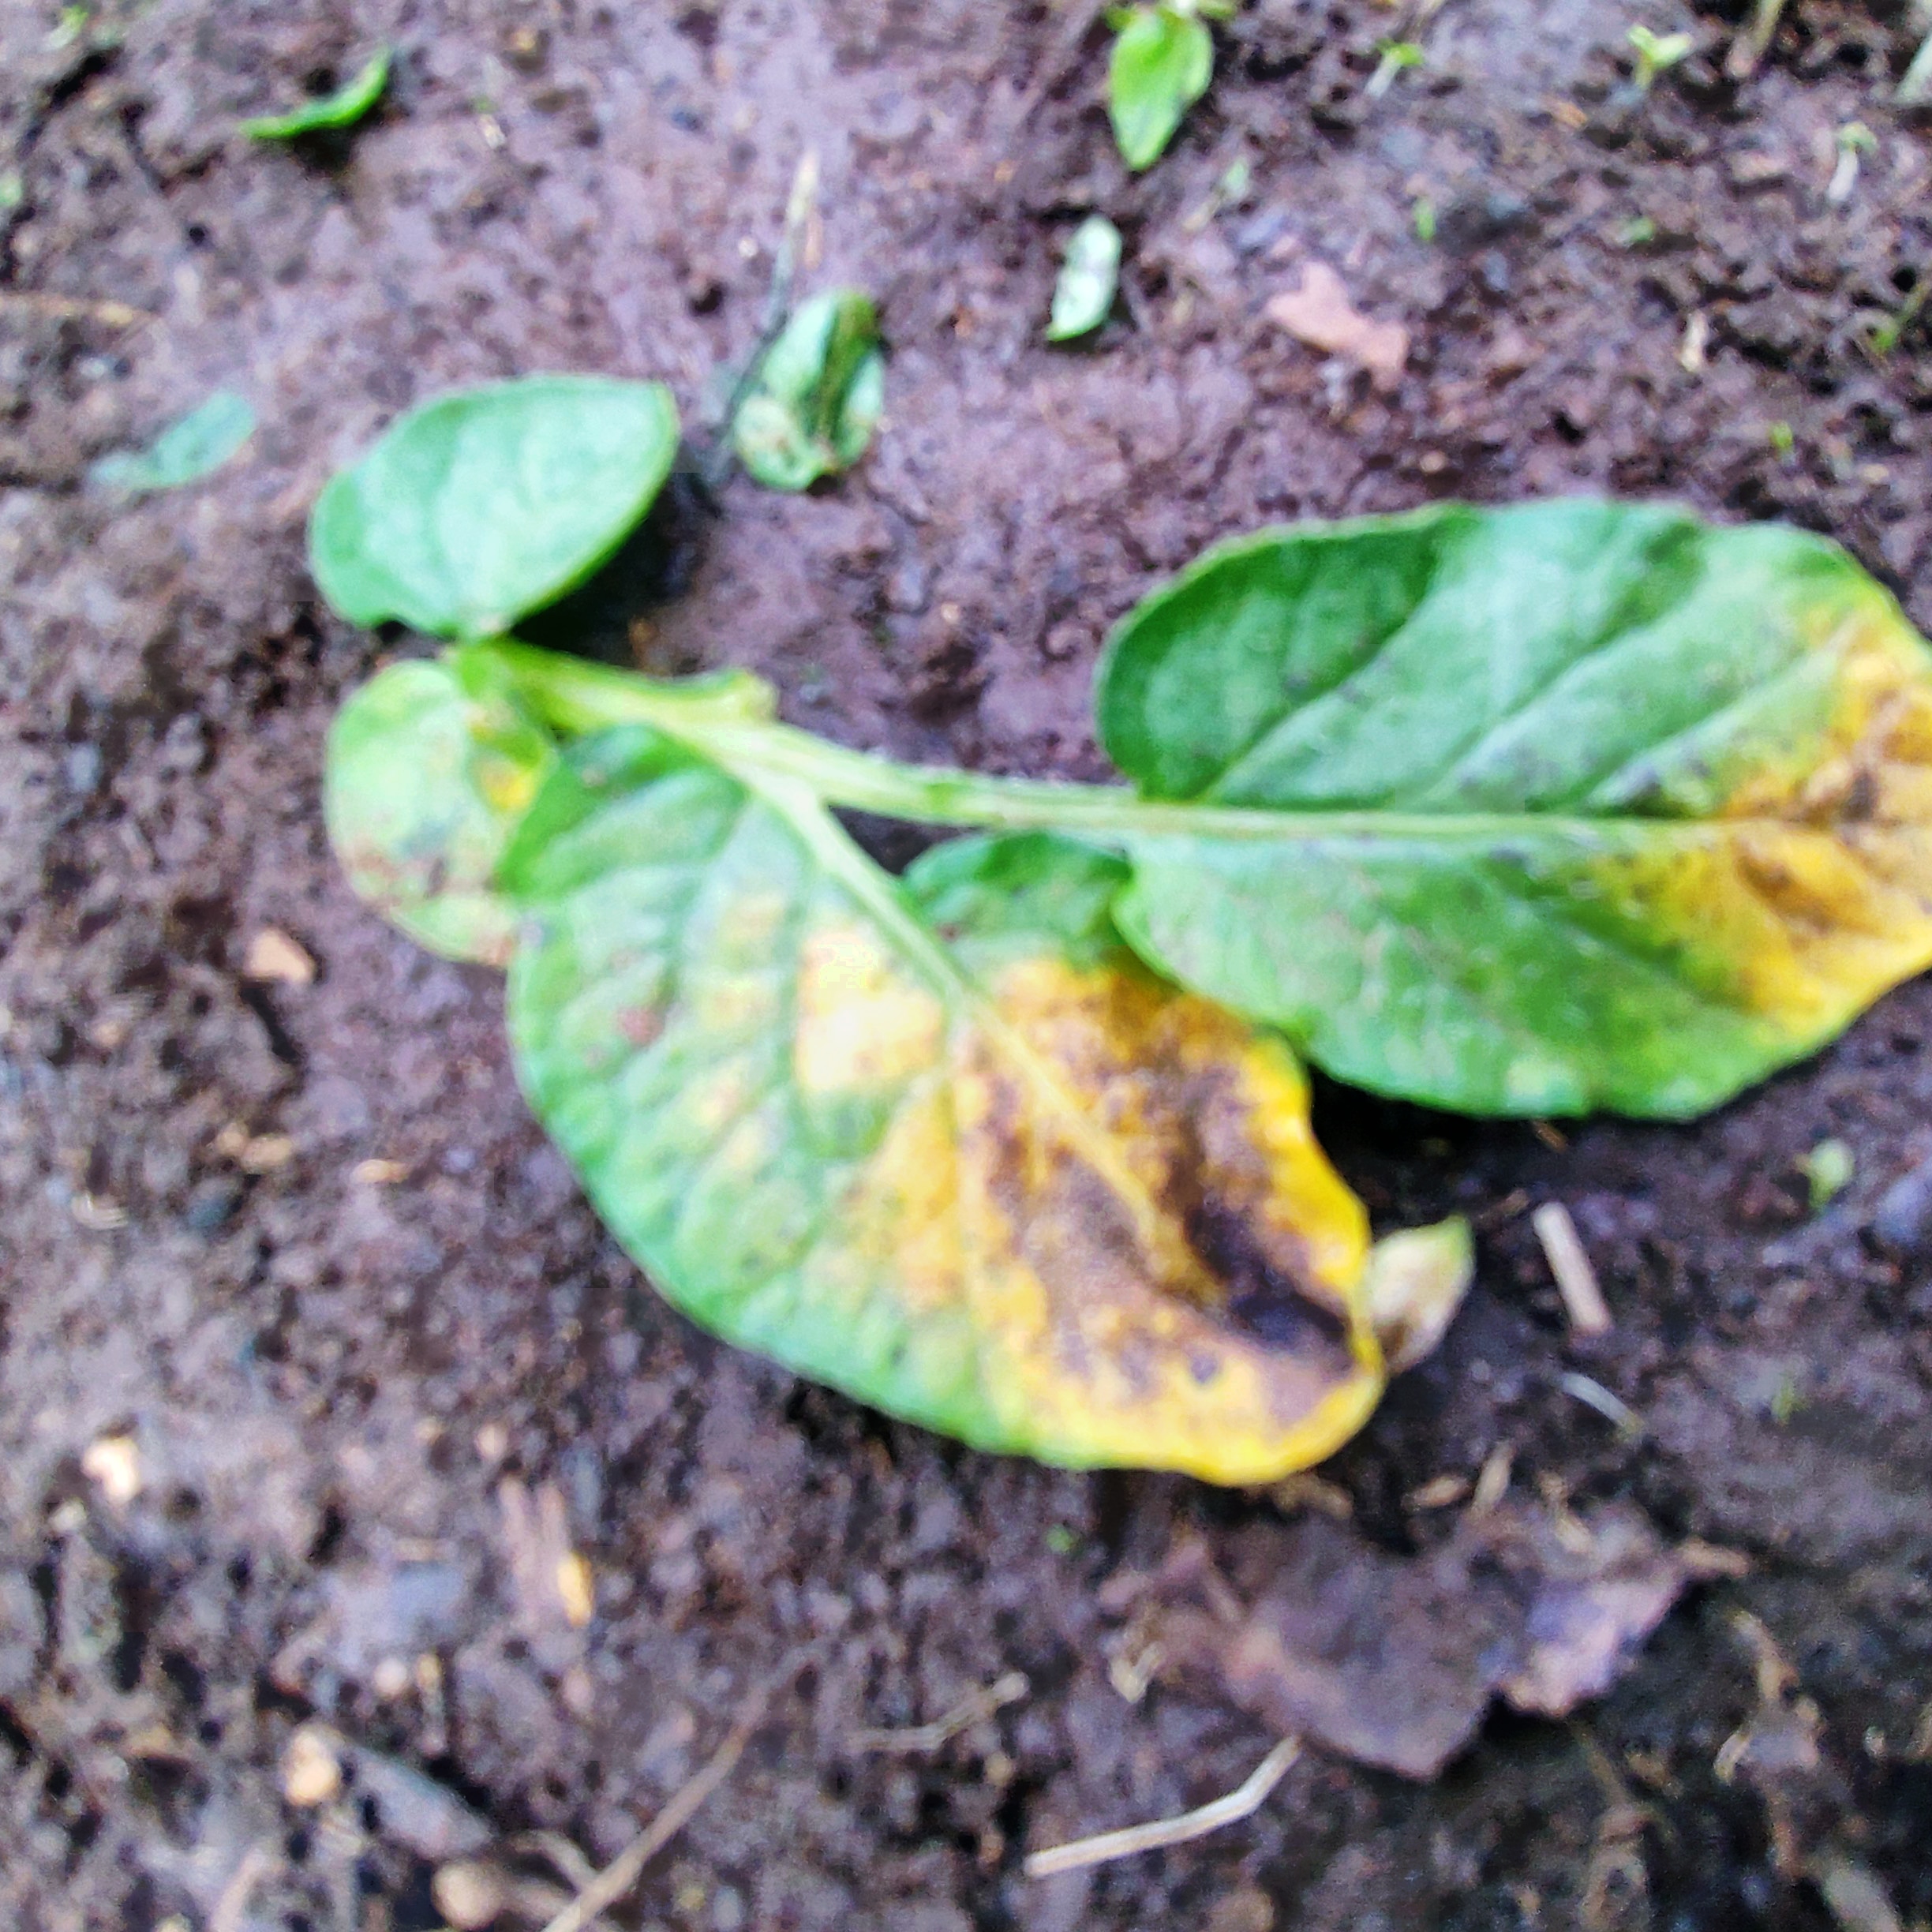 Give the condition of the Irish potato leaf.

late blight
